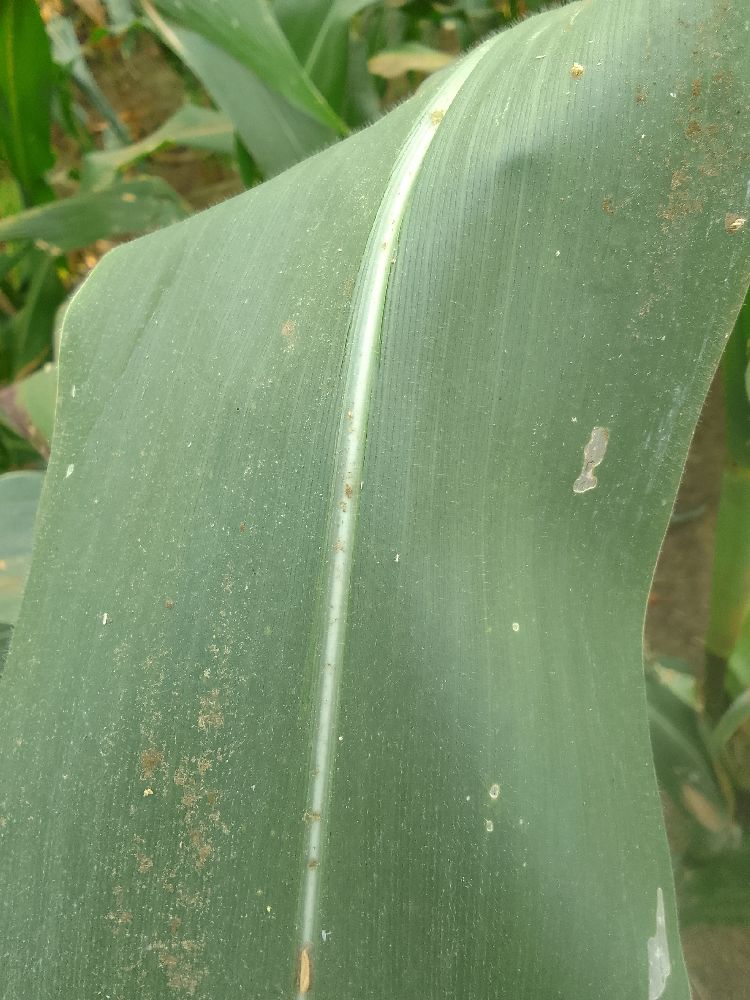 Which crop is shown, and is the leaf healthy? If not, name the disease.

maize, healthy
